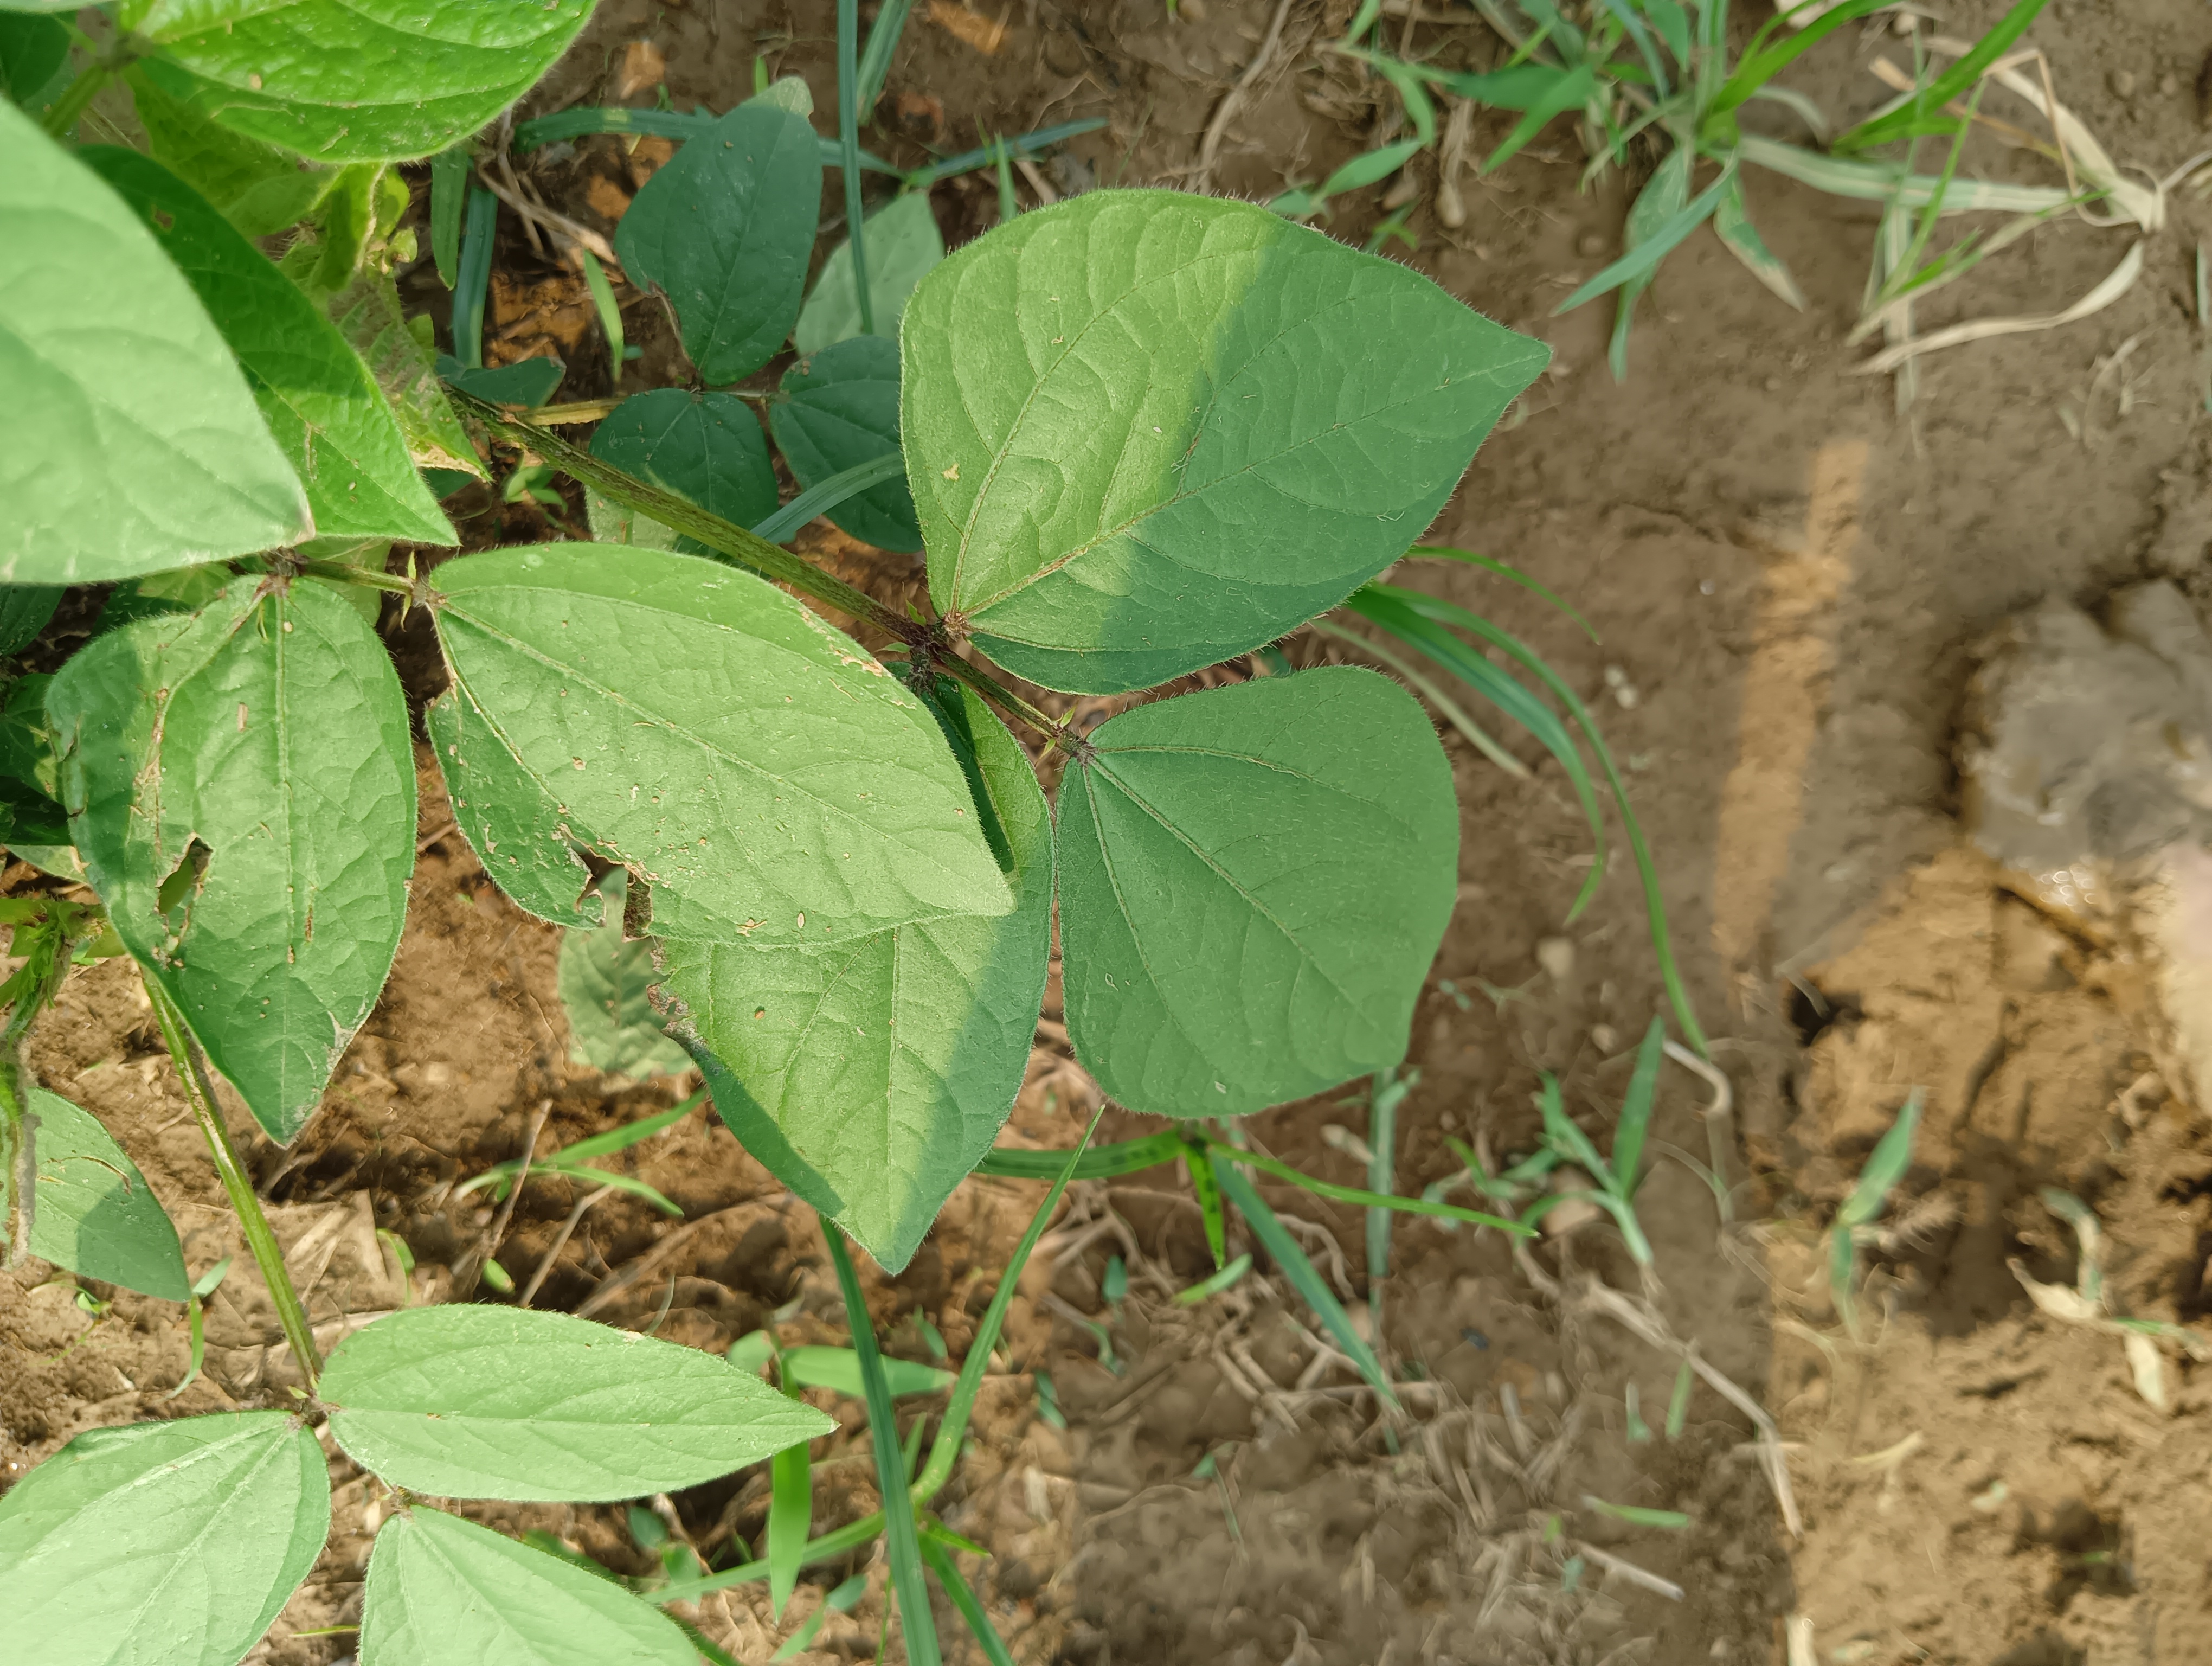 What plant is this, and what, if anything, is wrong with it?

mungbean, healthy
